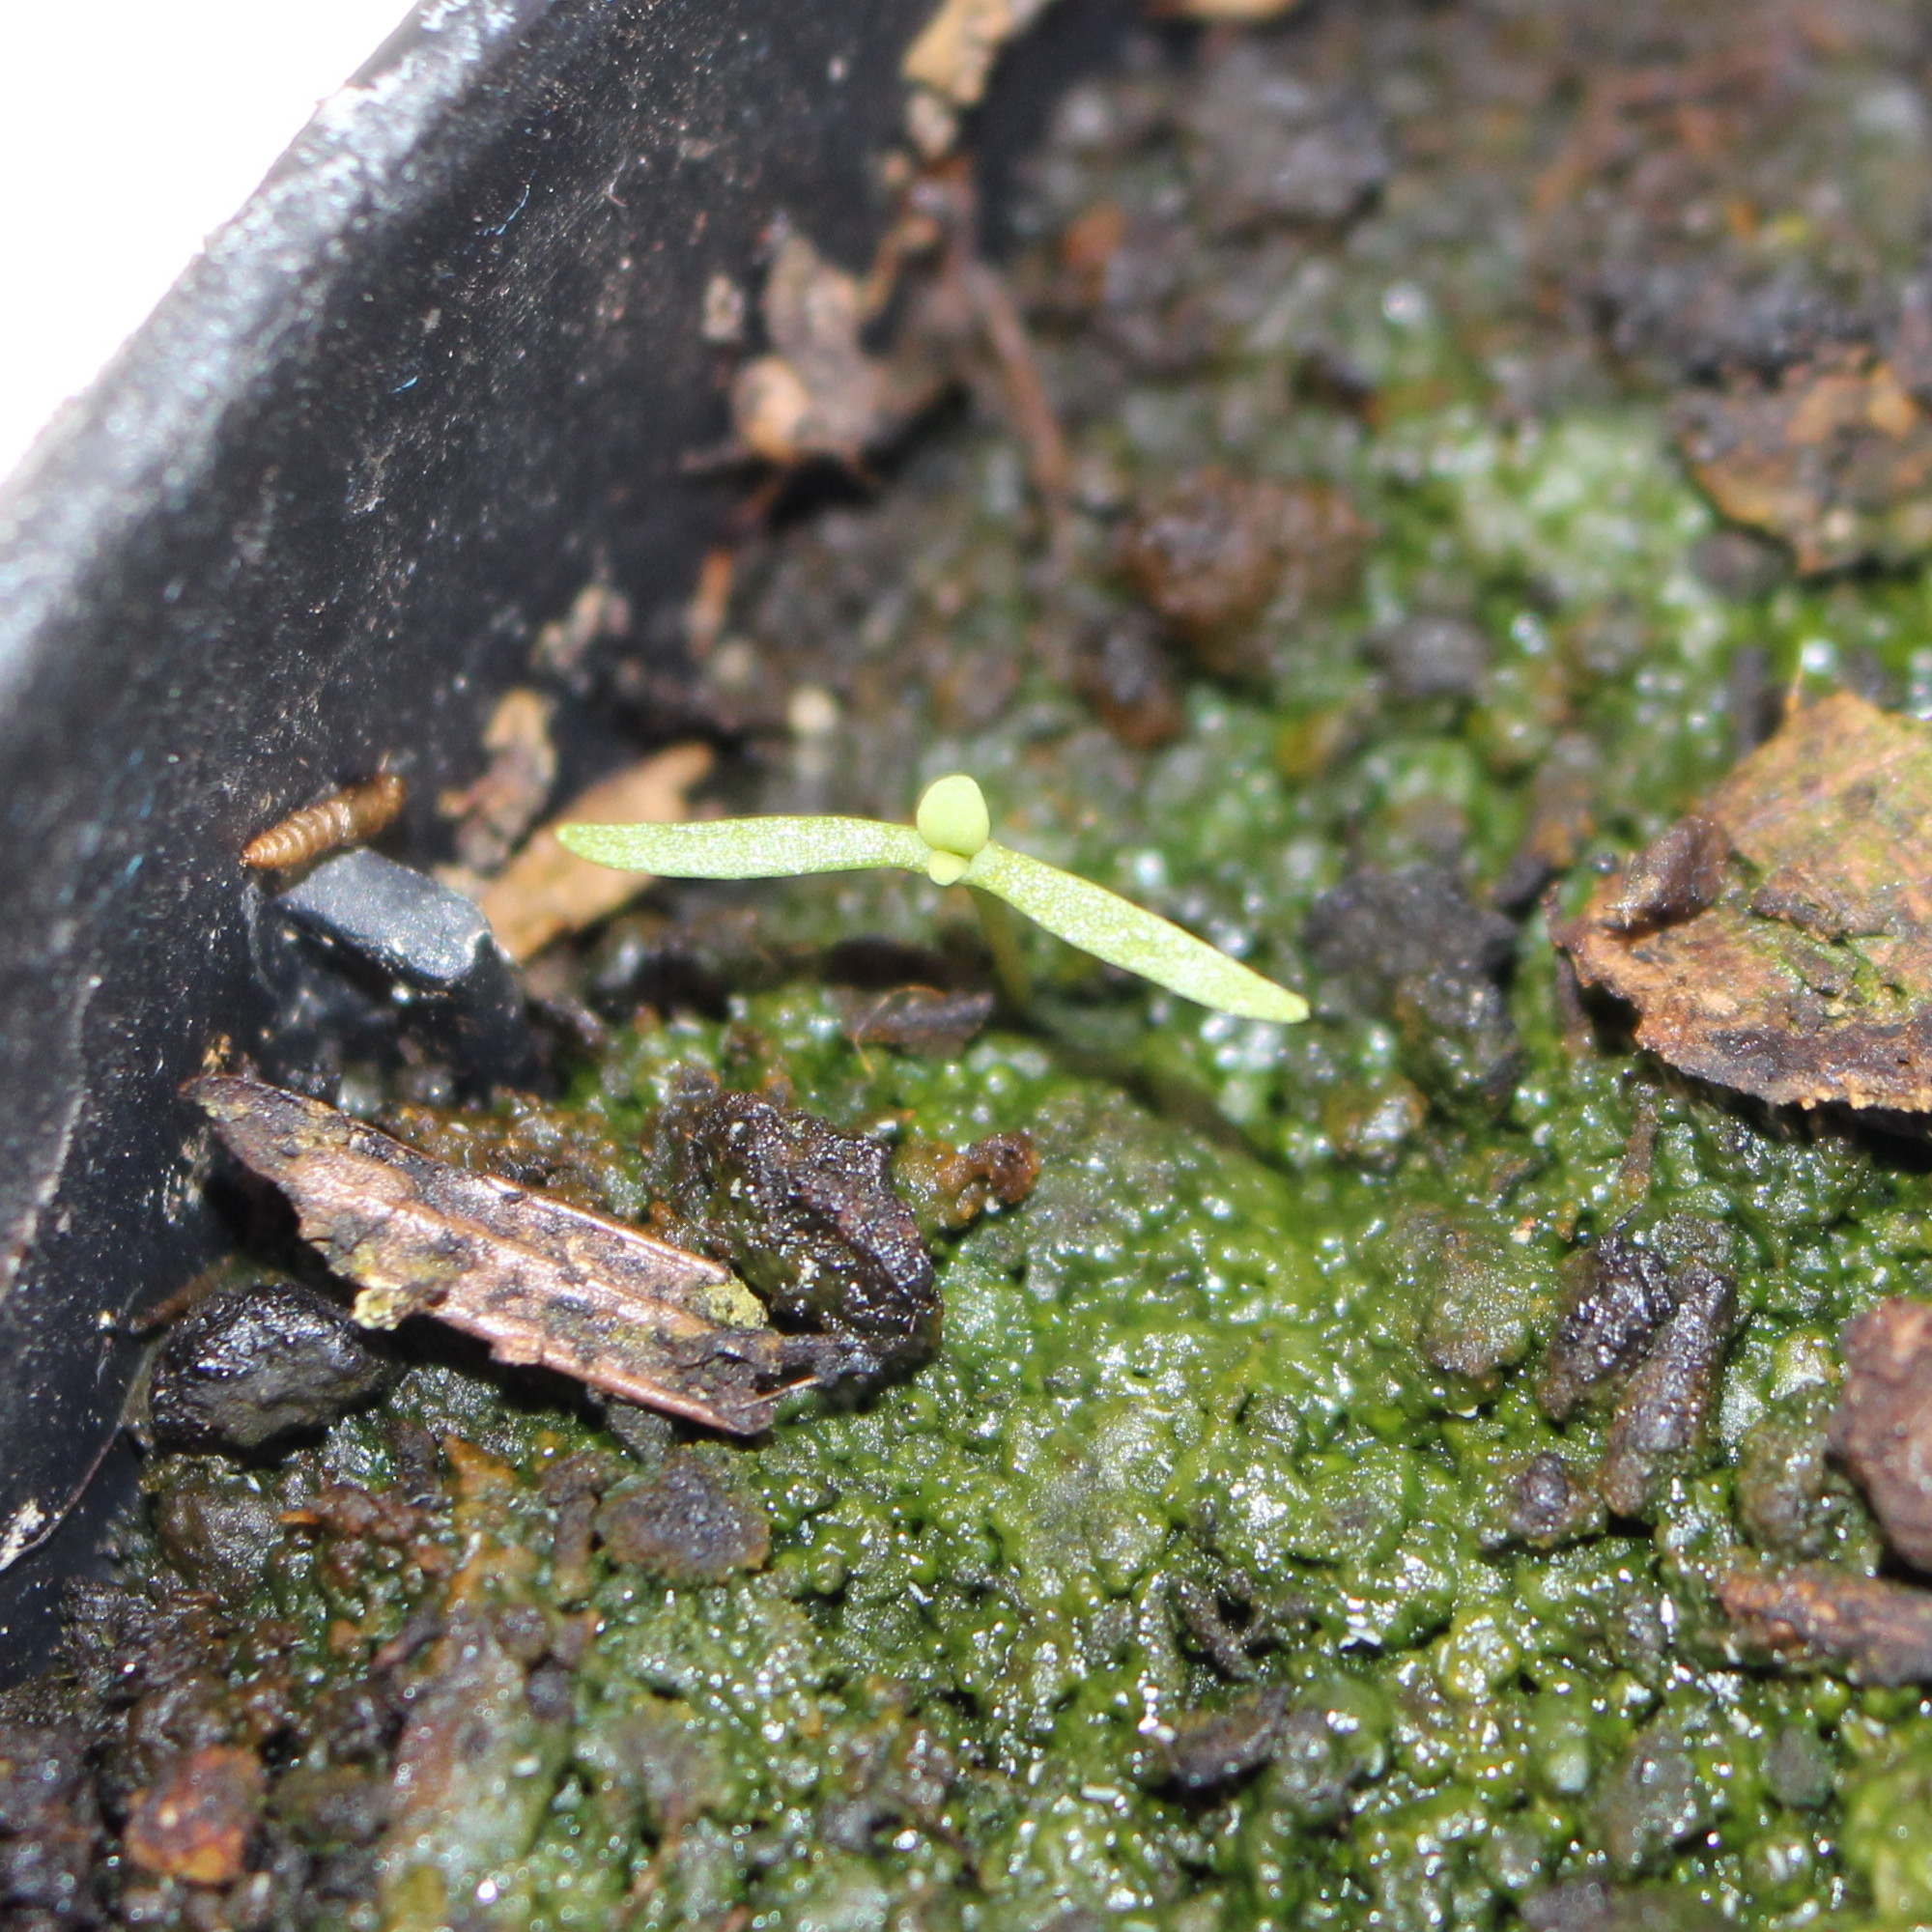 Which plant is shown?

Papaver rhoeas
